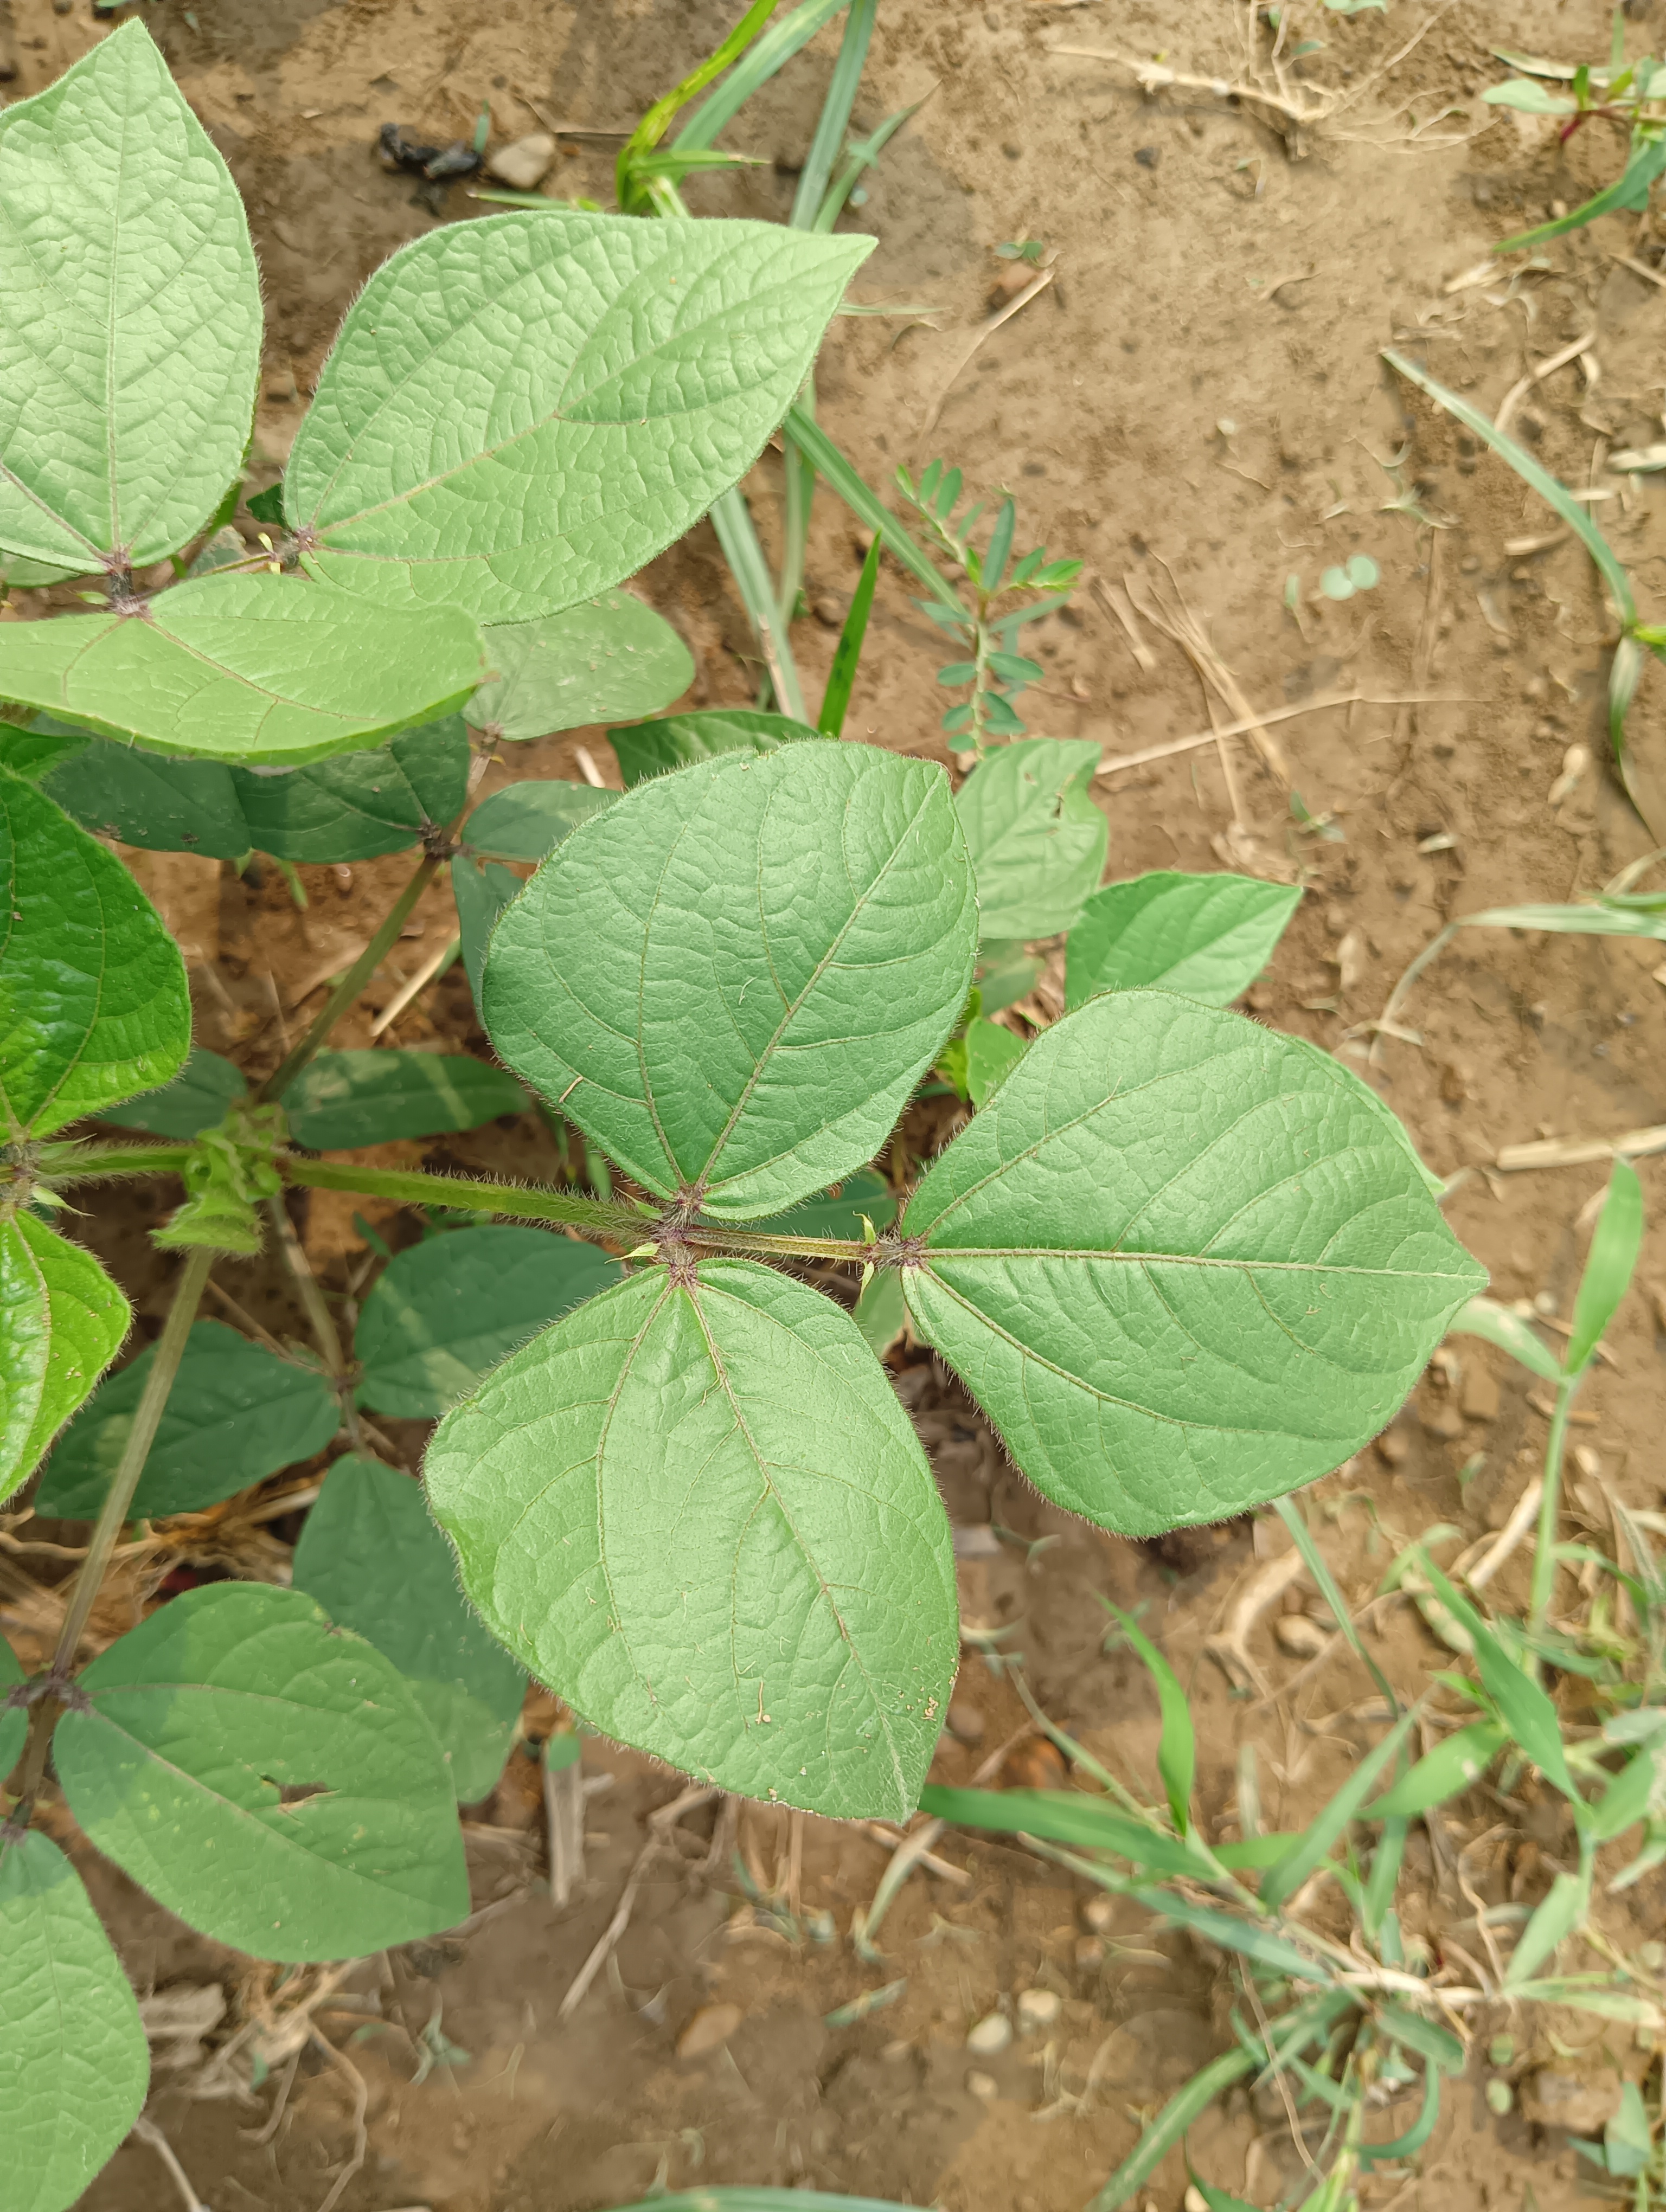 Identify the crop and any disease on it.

mungbean, healthy
